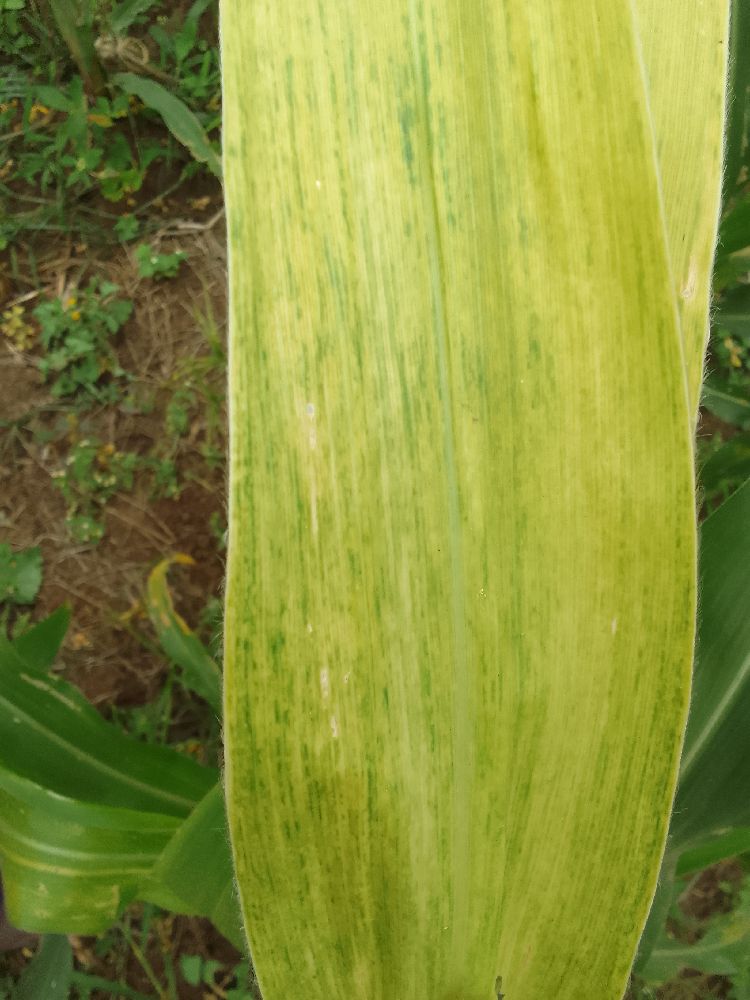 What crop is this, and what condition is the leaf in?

maize, maize lethal necrosis
